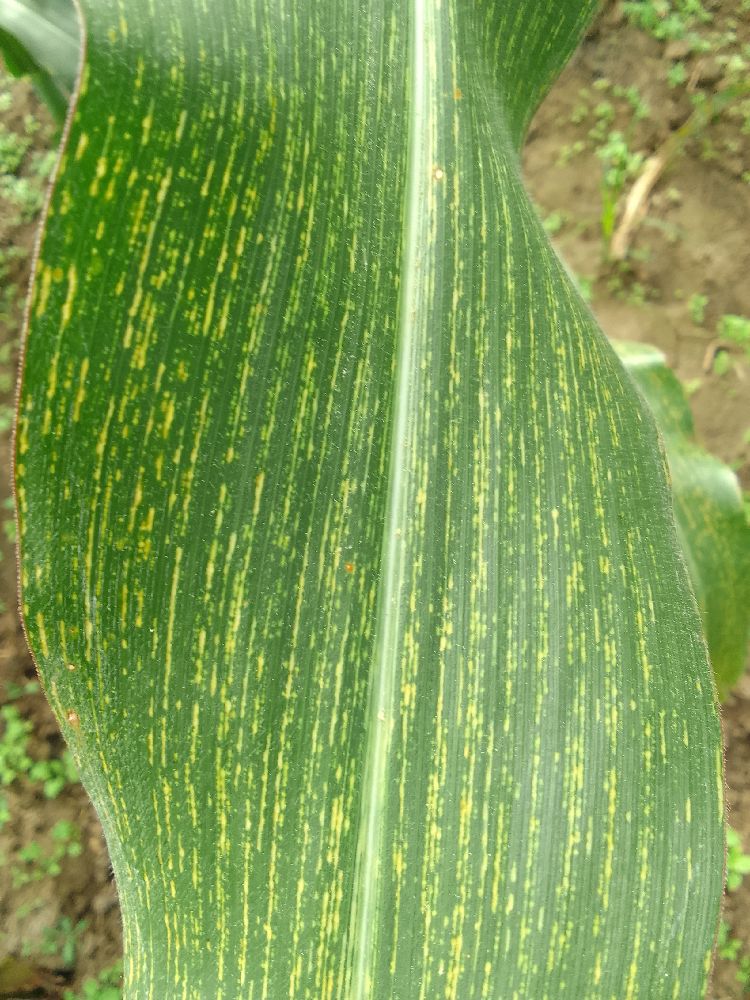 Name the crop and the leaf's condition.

maize, maize streak virus
